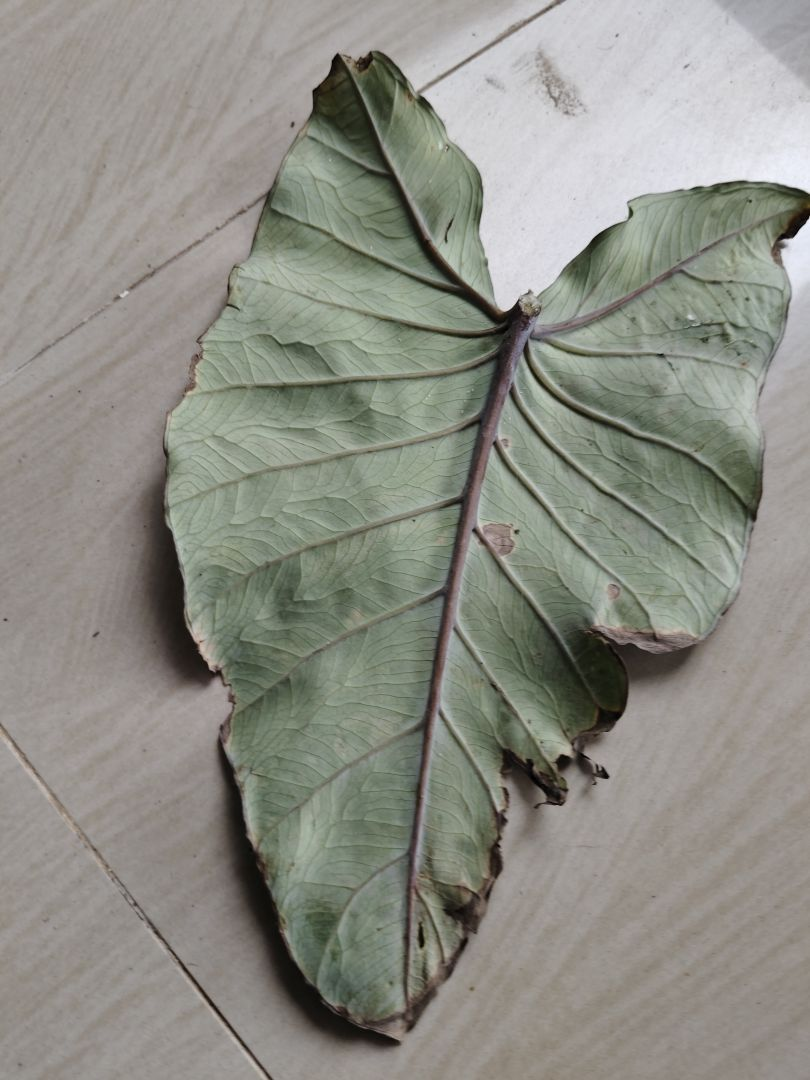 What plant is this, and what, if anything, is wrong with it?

taro, leaf blight
